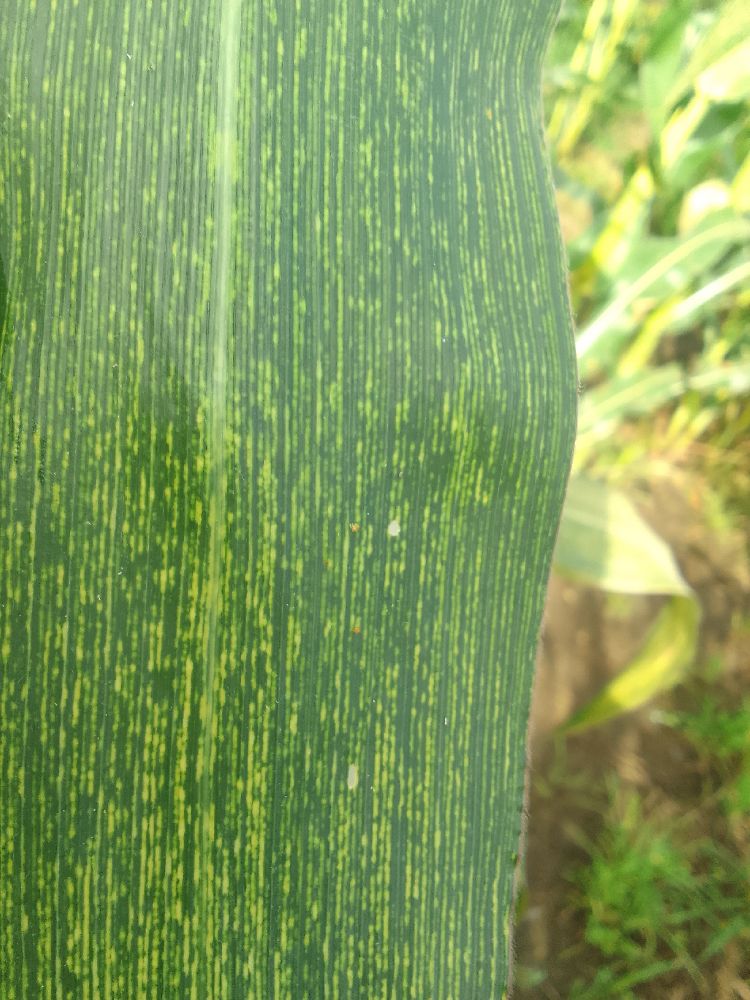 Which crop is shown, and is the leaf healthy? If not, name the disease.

maize, maize streak virus
